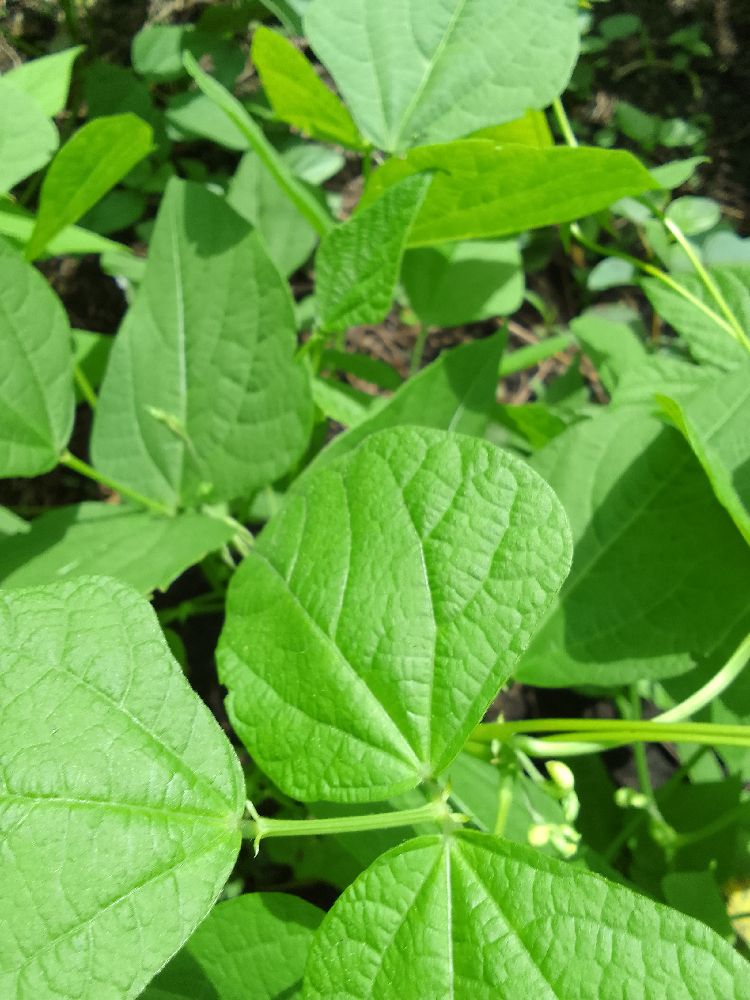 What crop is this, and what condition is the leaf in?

common bean, healthy
